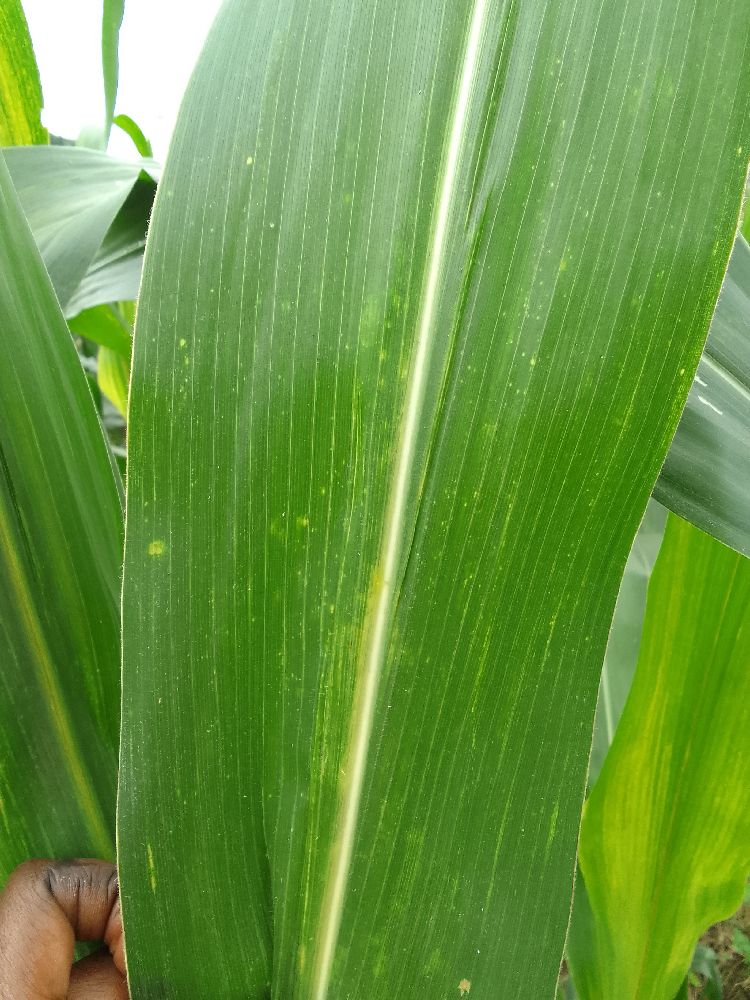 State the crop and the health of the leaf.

maize, maize lethal necrosis
